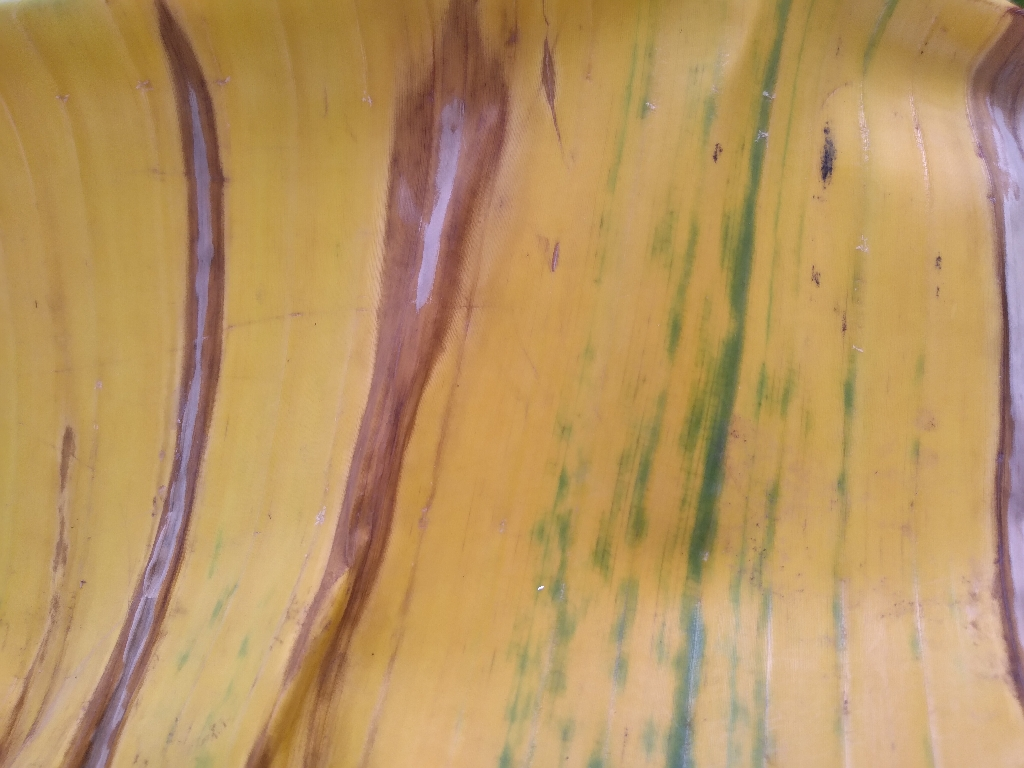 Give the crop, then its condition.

banana, fusarium wilt race 1
